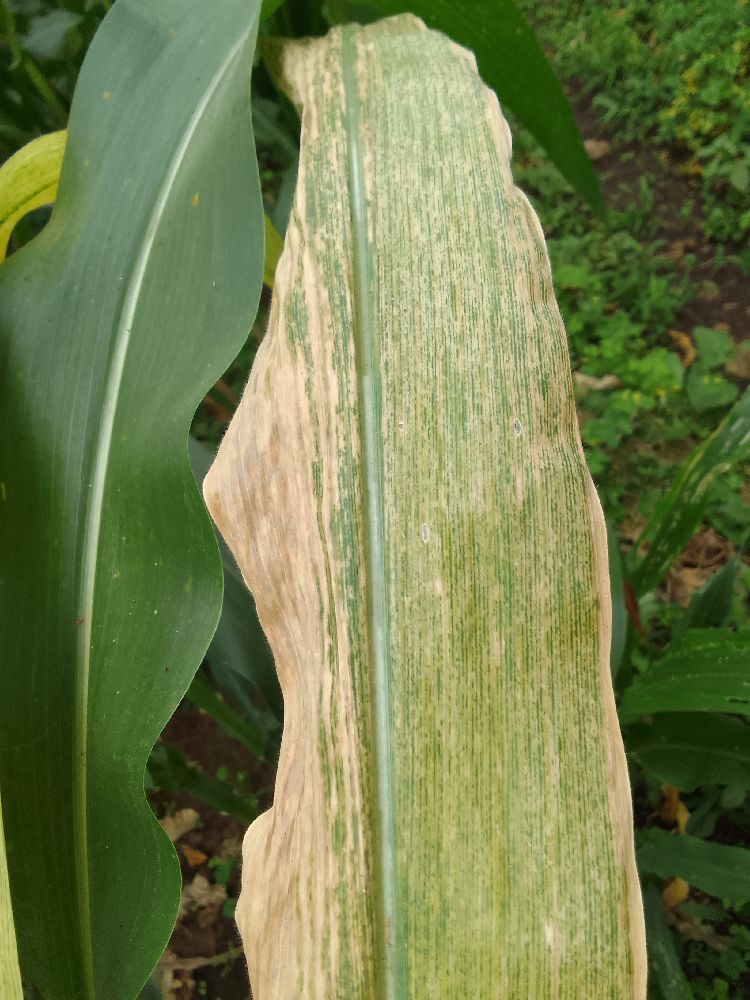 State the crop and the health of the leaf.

maize, maize lethal necrosis
